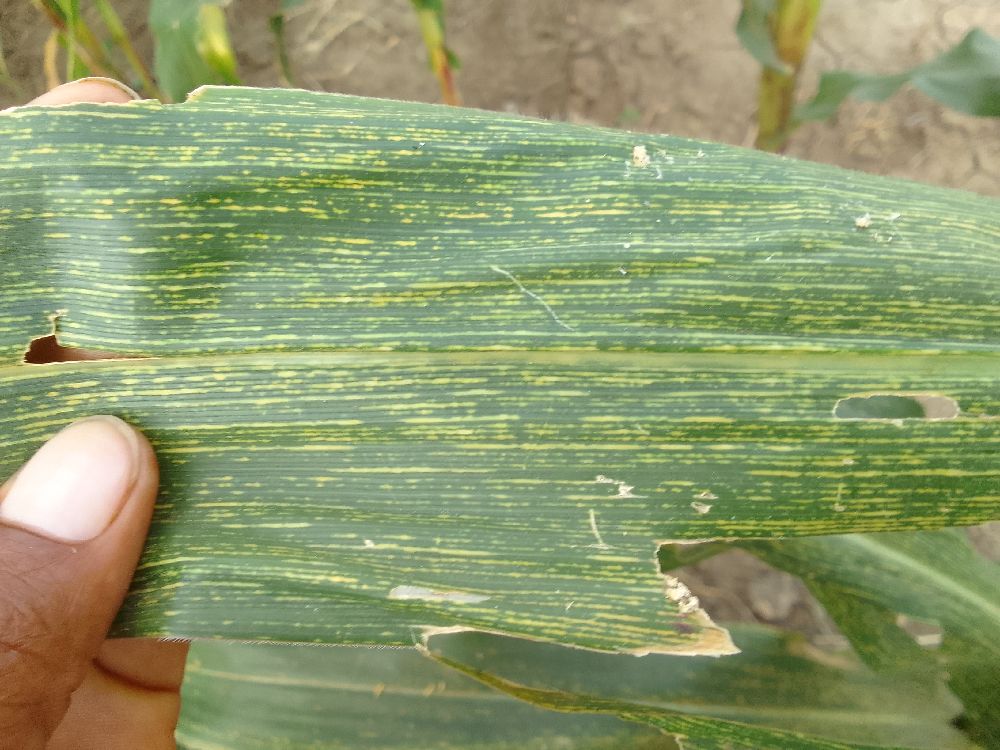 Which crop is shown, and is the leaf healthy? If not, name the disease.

maize, maize streak virus
